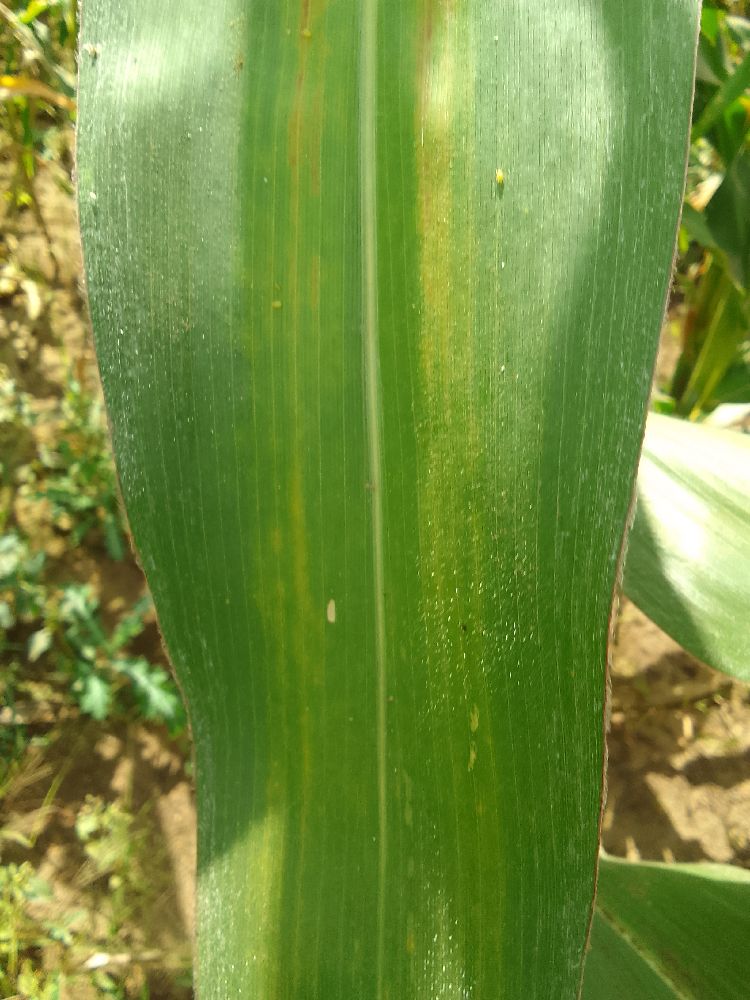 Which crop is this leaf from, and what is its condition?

maize, healthy
